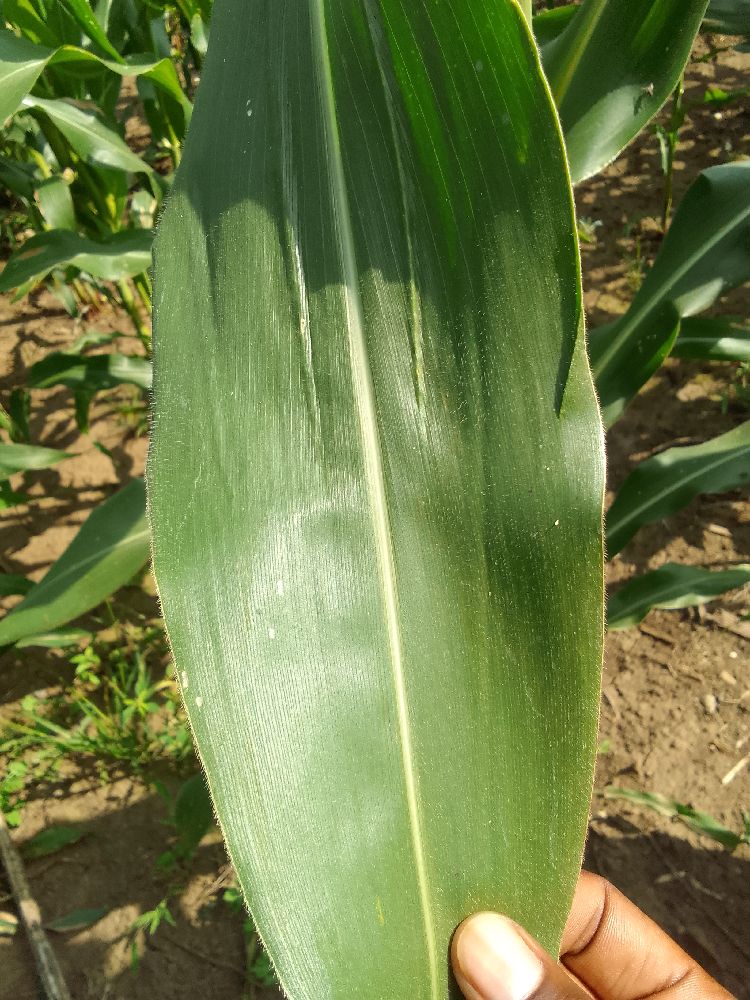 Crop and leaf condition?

maize, healthy
